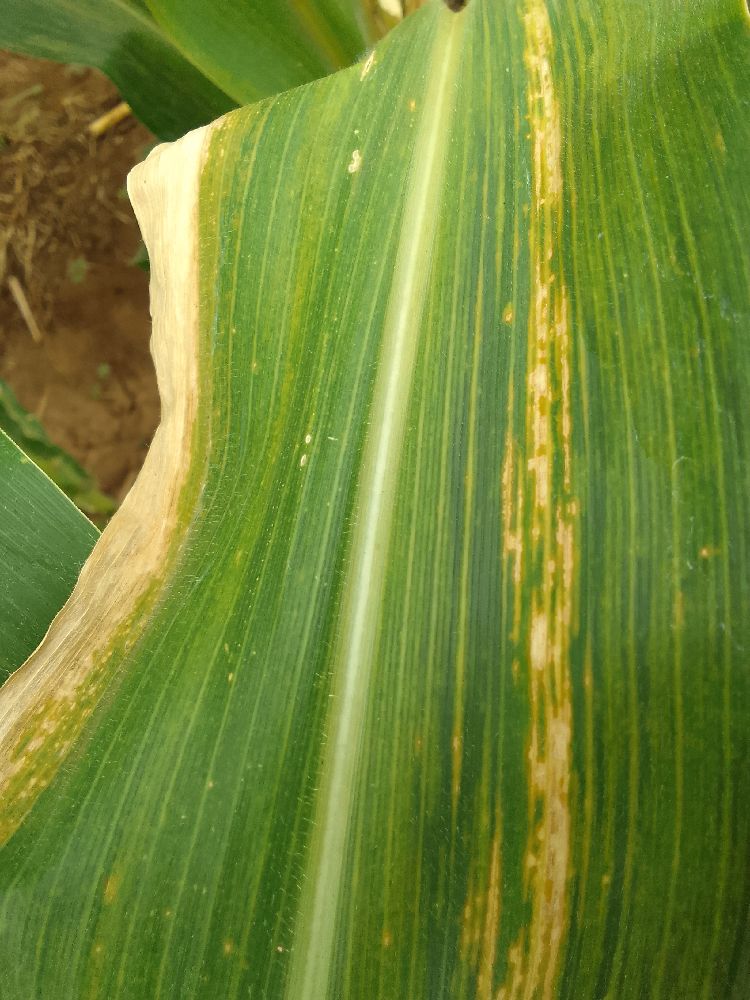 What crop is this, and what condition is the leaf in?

maize, maize lethal necrosis
